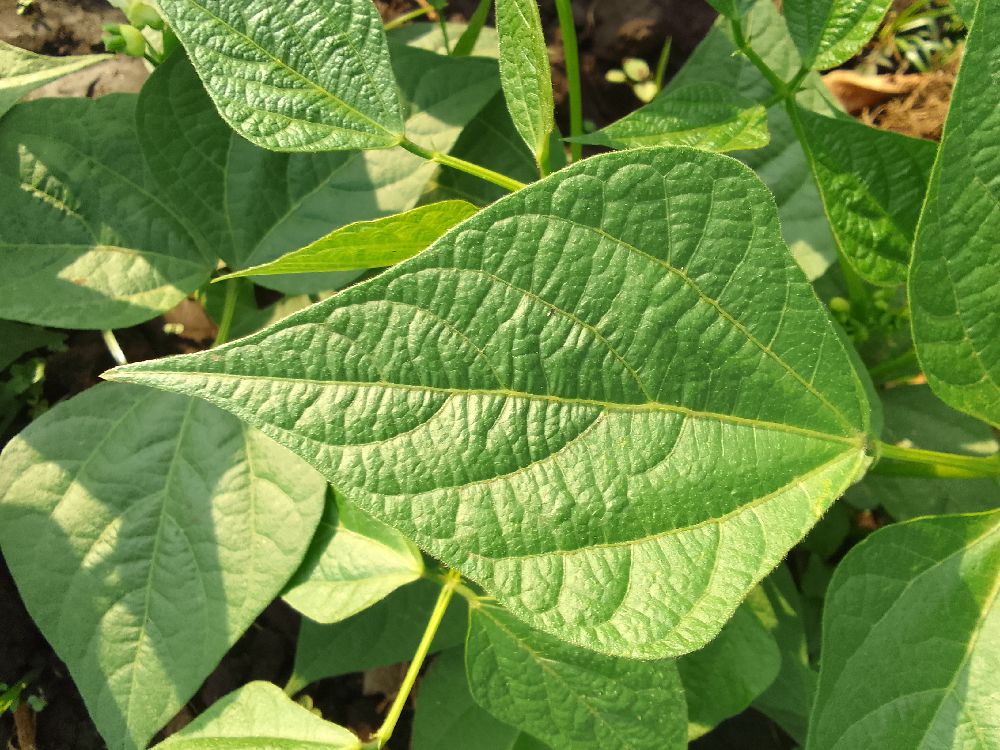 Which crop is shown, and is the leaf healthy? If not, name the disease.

common bean, healthy
